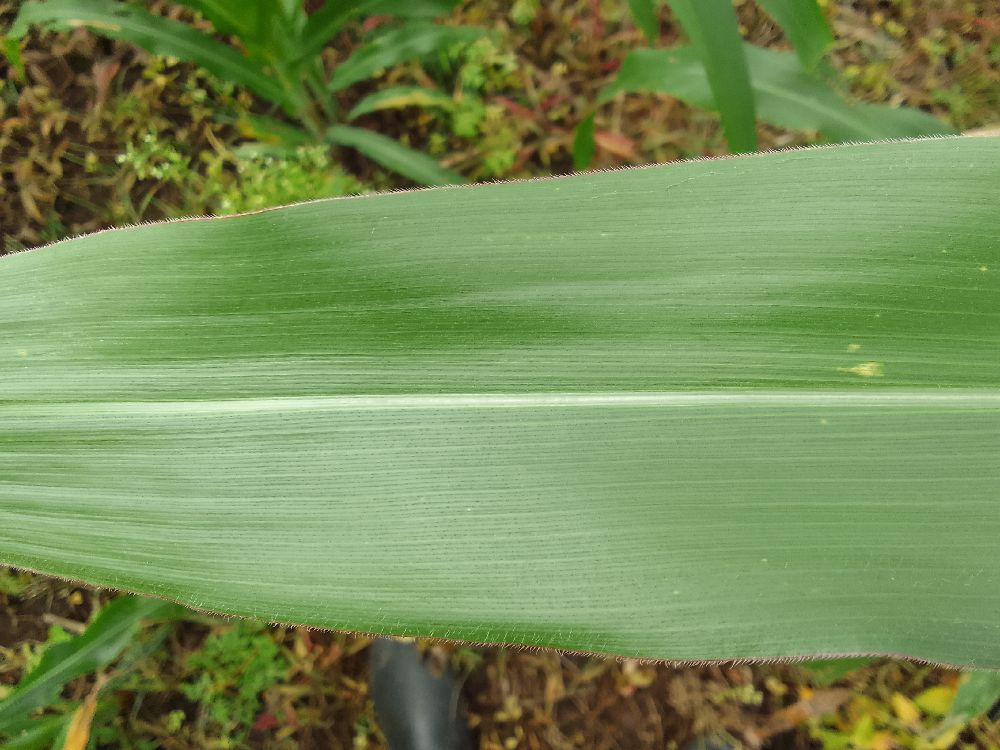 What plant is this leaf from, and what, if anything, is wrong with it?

maize, healthy
